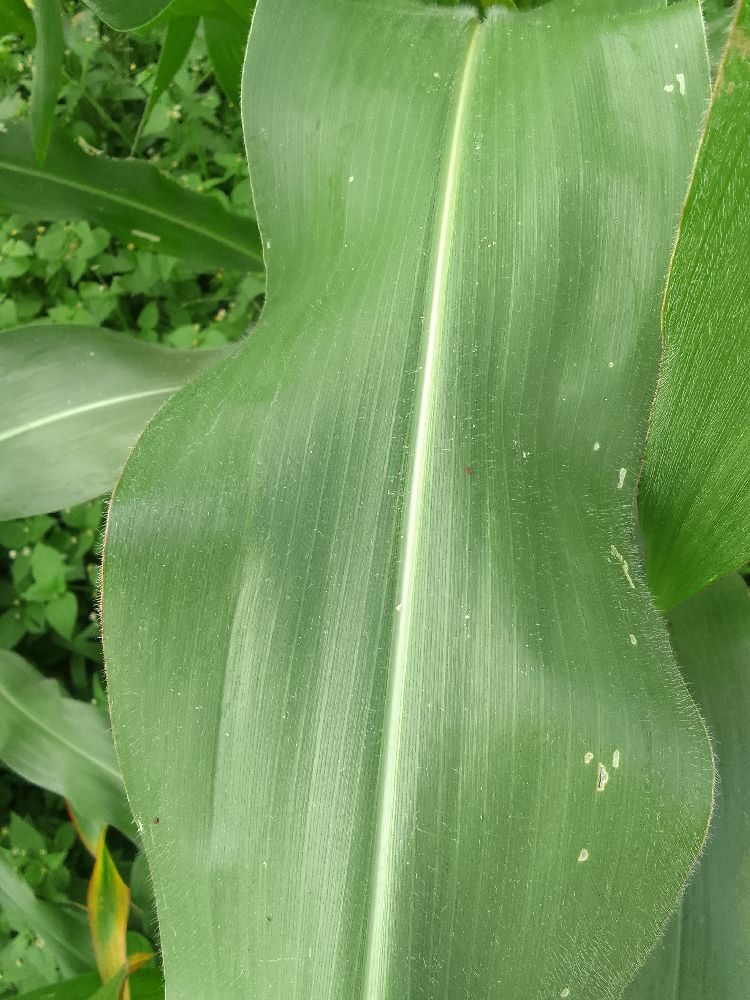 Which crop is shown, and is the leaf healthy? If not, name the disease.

maize, healthy
